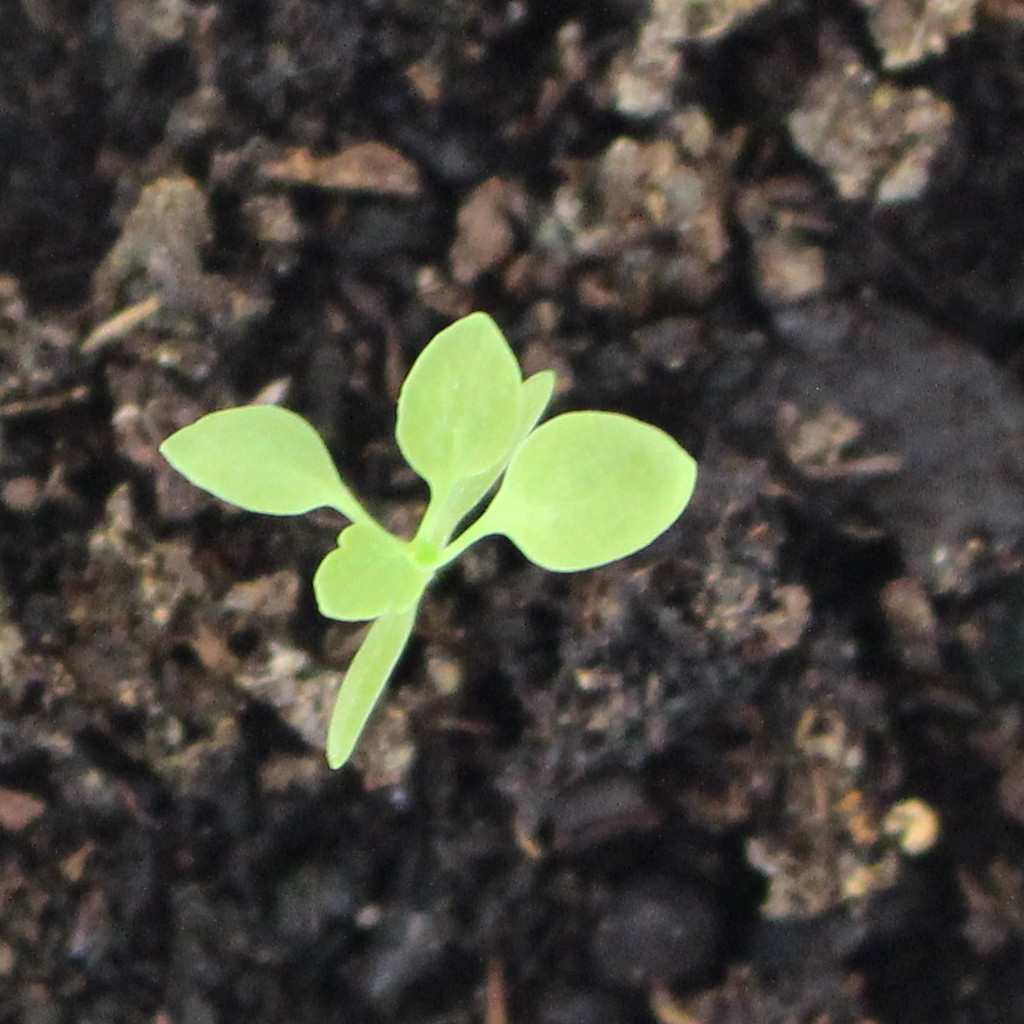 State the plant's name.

Papaver rhoeas
